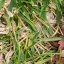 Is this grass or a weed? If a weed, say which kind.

grass
